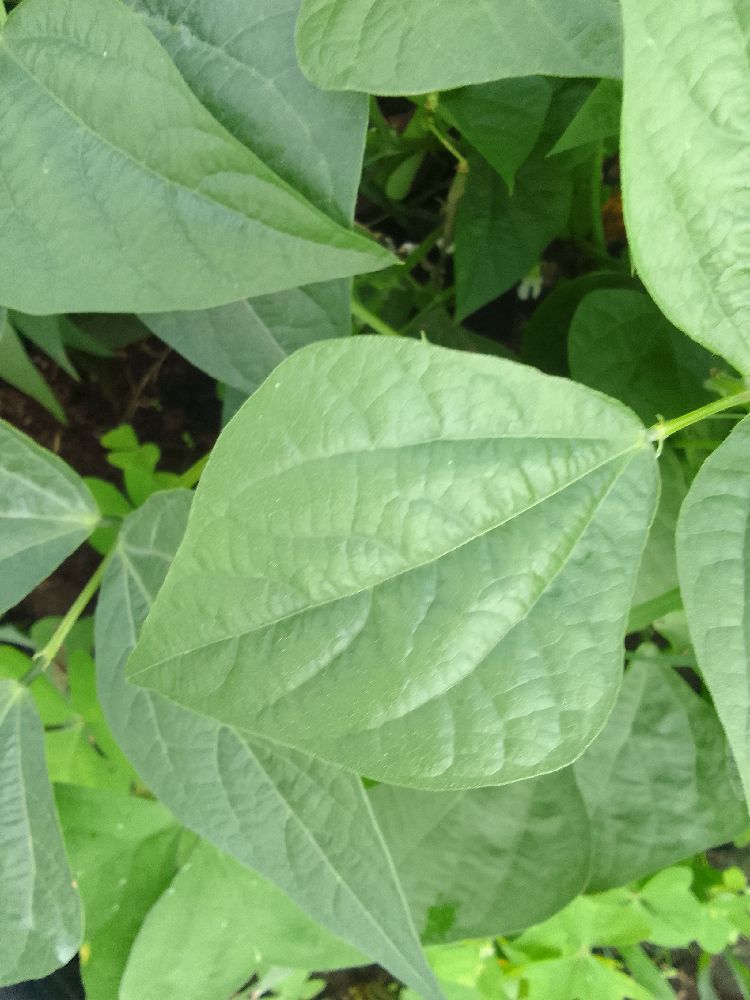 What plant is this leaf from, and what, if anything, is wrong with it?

common bean, healthy
